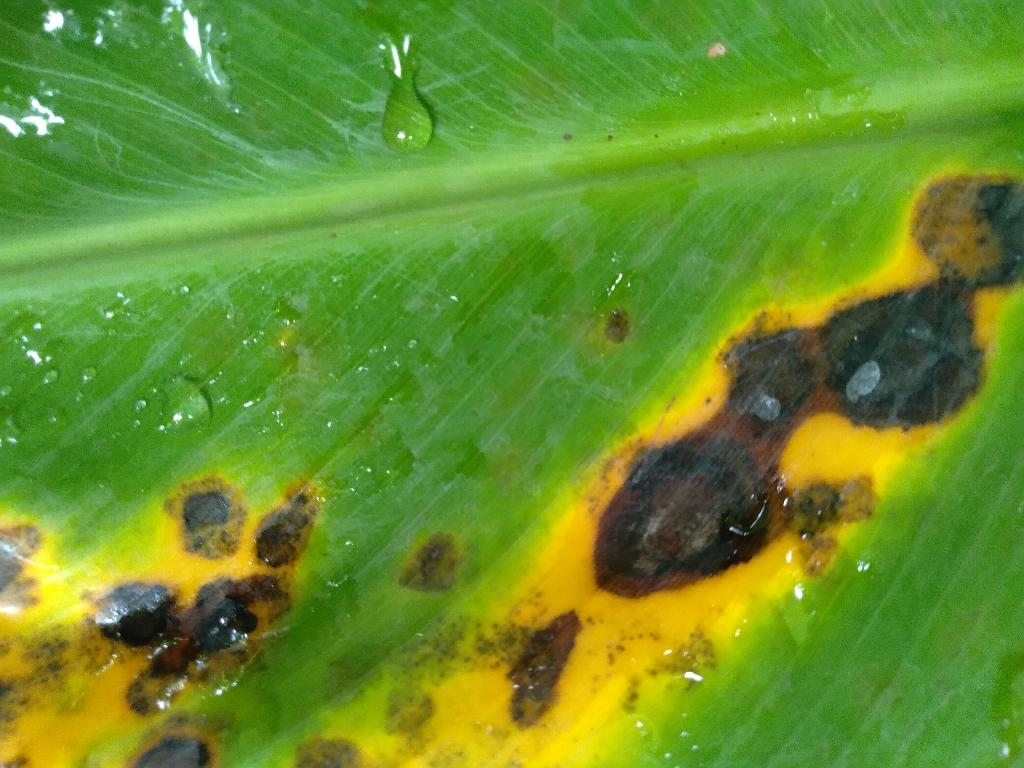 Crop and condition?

banana, black sigatoka
